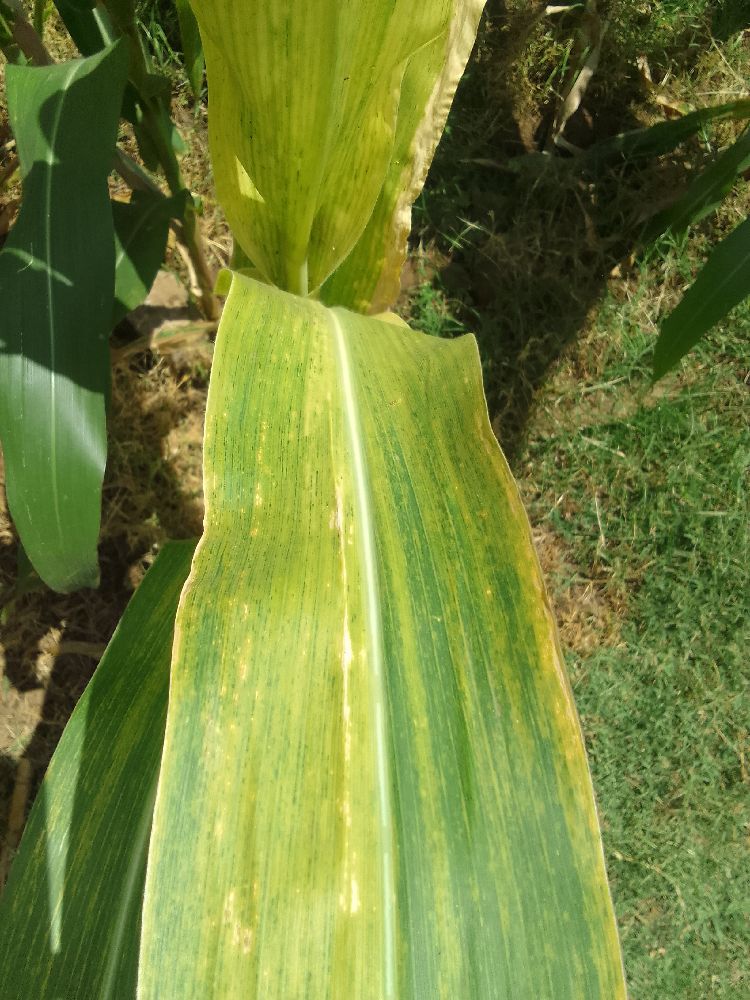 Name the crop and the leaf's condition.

maize, maize lethal necrosis
